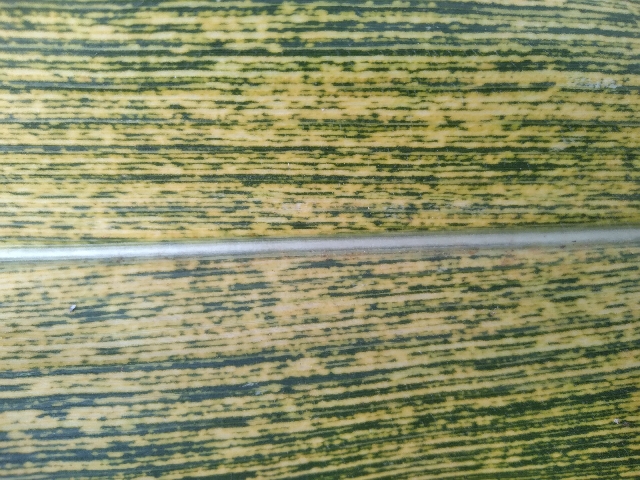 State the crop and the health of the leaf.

maize, maize streak virus
